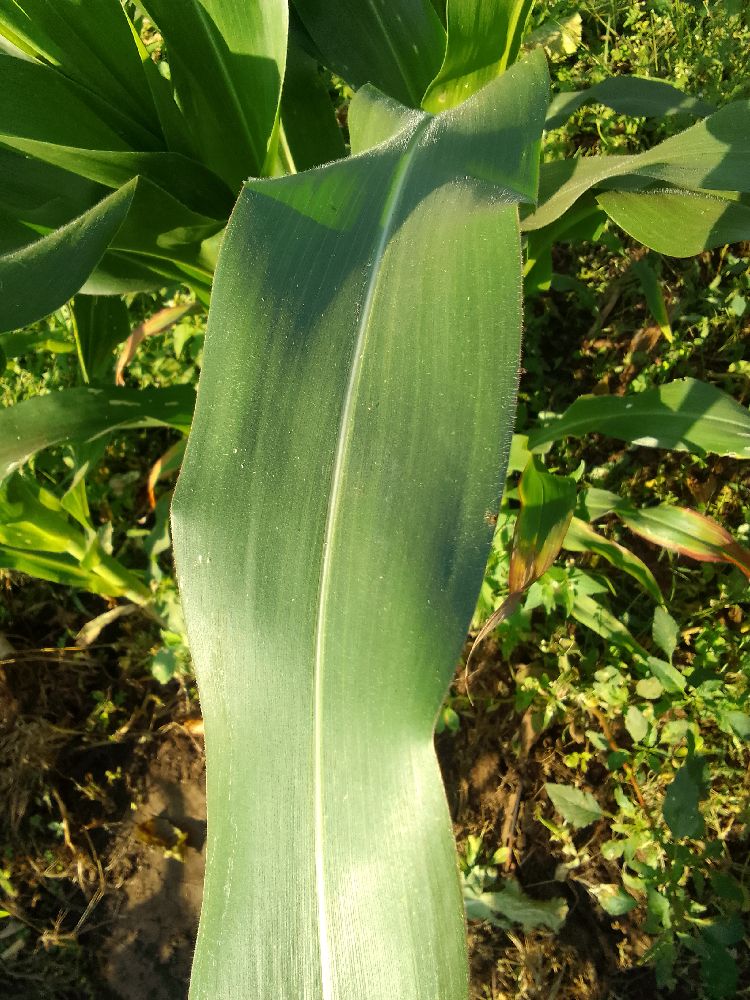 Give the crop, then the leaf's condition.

maize, healthy
